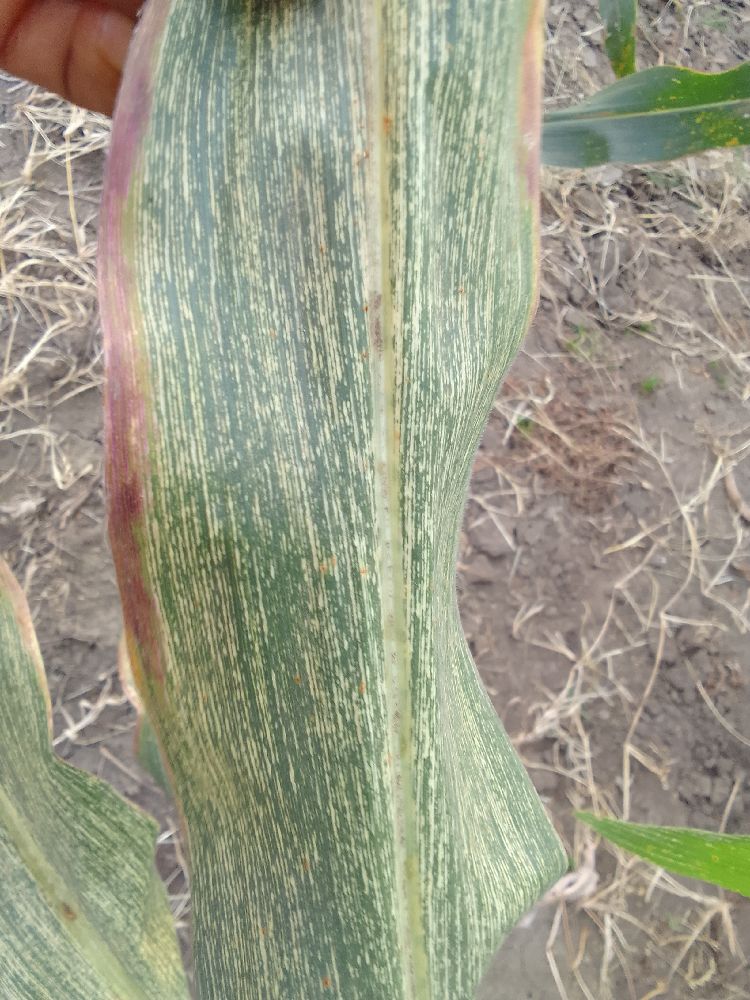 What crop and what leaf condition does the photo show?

maize, maize streak virus
